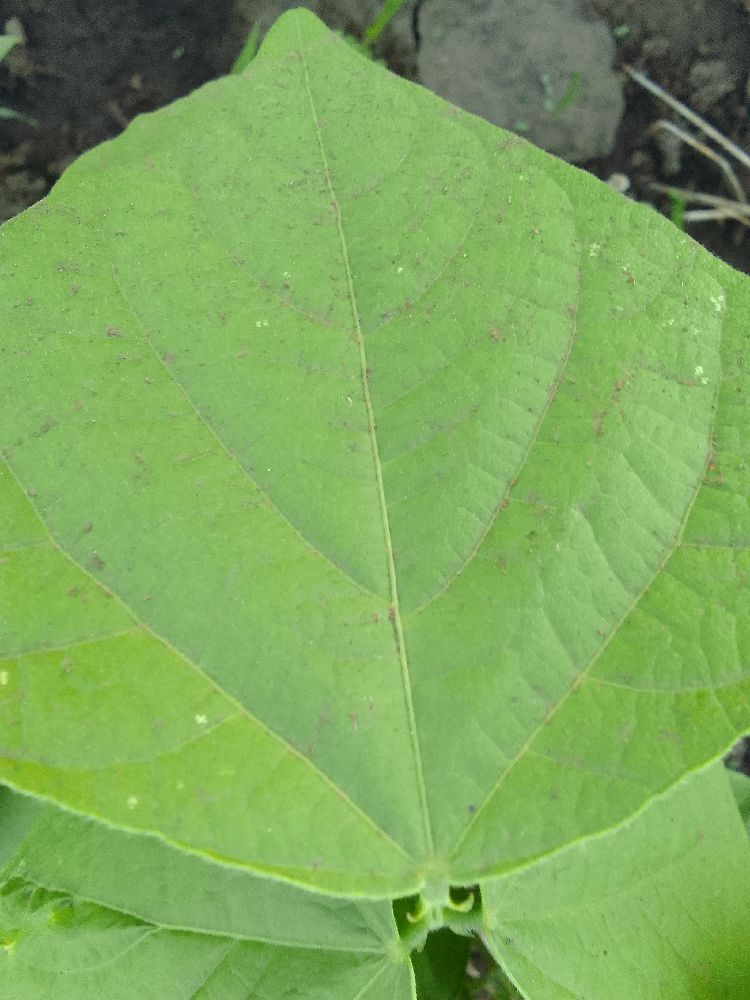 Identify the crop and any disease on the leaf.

common bean, healthy
